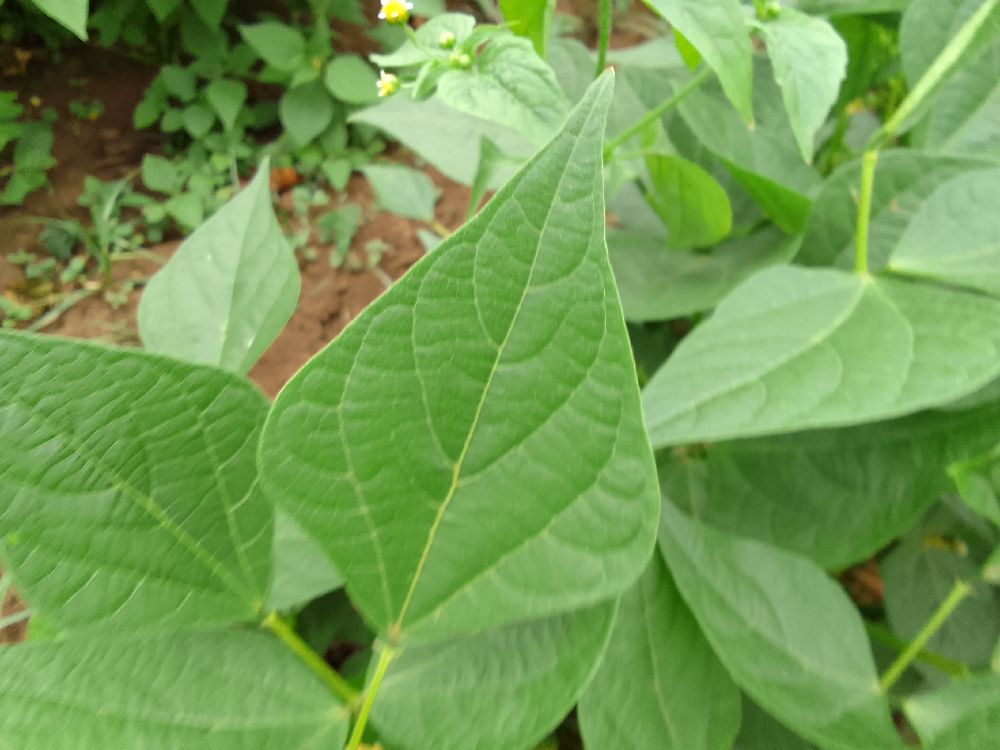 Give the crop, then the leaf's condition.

common bean, healthy
